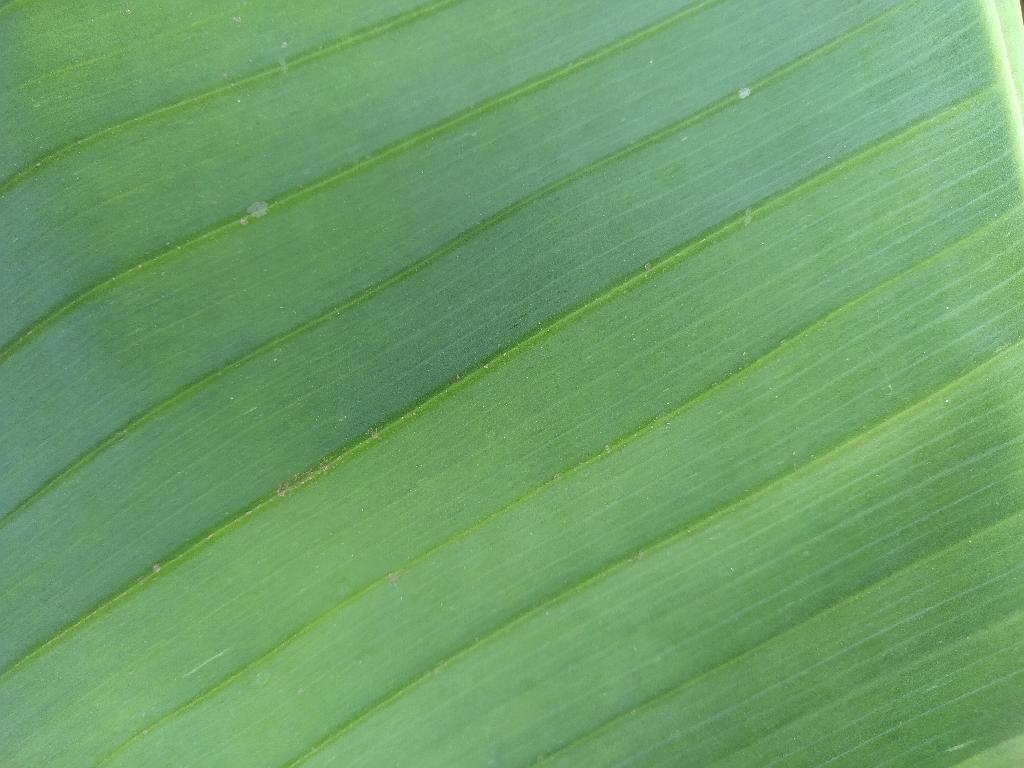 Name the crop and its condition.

banana, healthy
